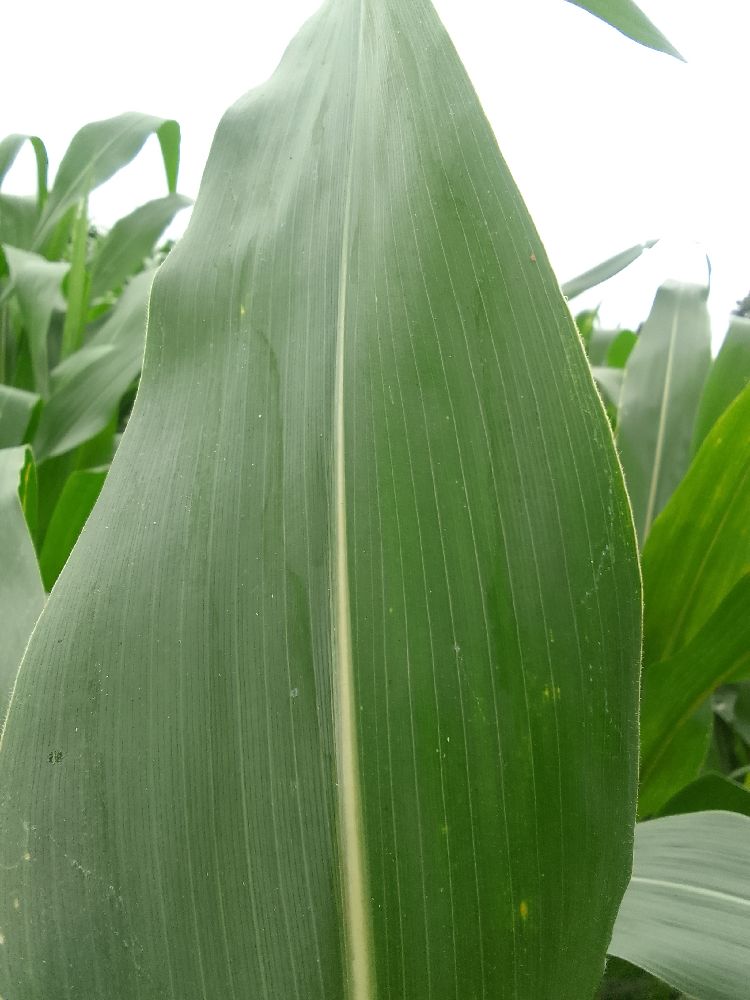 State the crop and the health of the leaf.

maize, healthy
